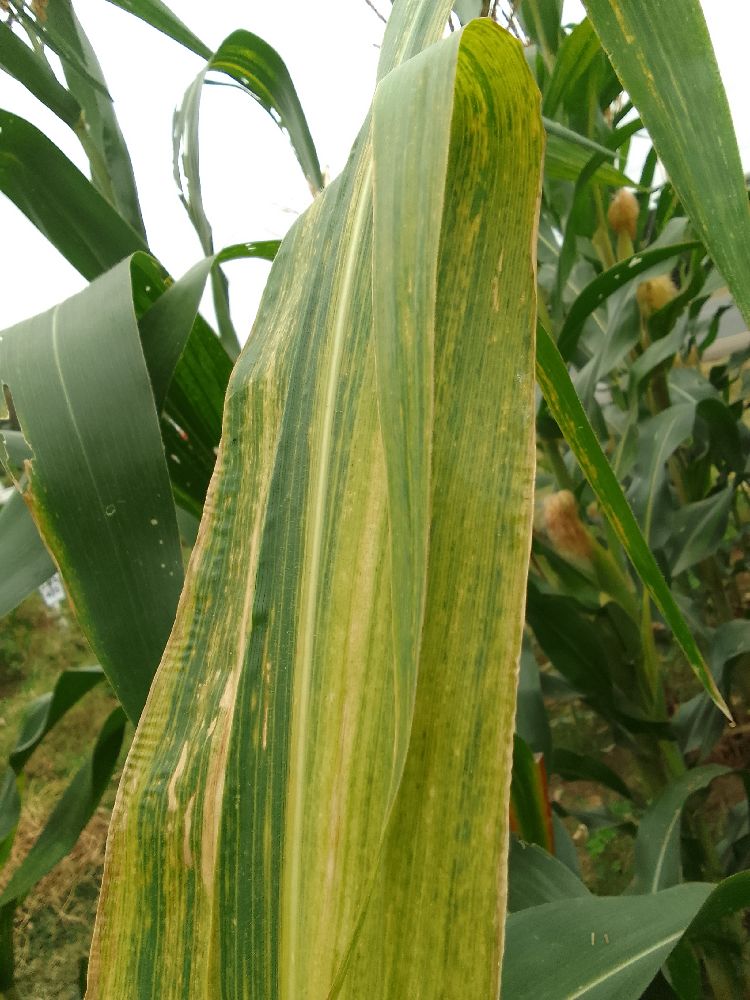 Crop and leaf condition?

maize, maize lethal necrosis
